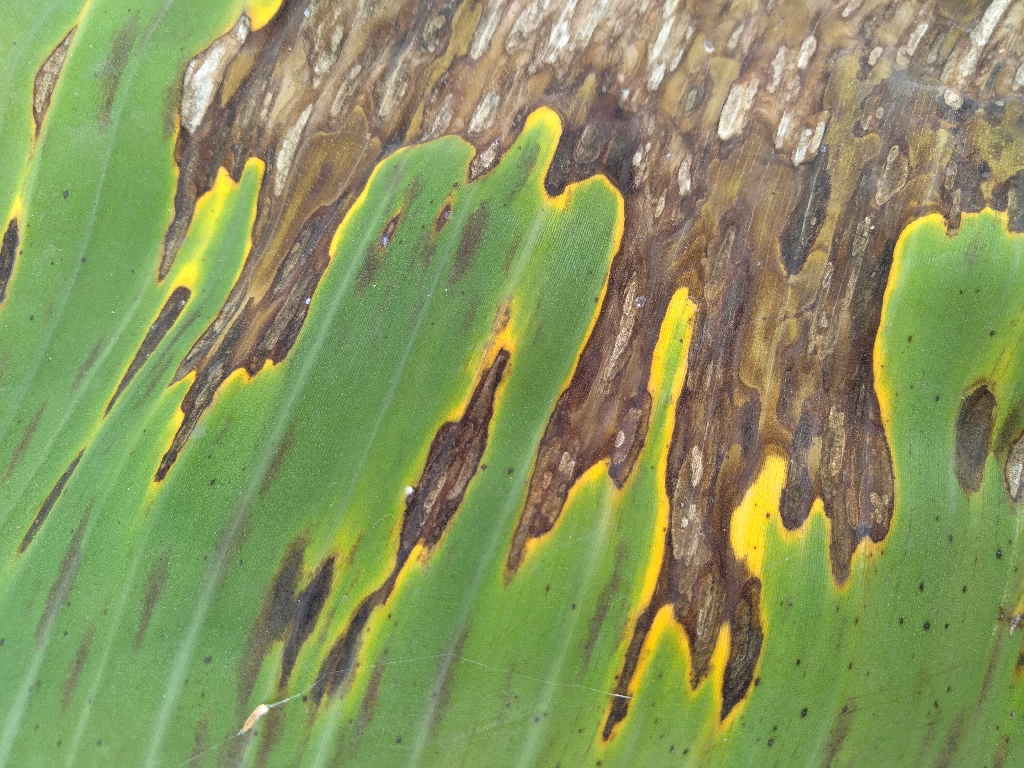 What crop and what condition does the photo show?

banana, black sigatoka
